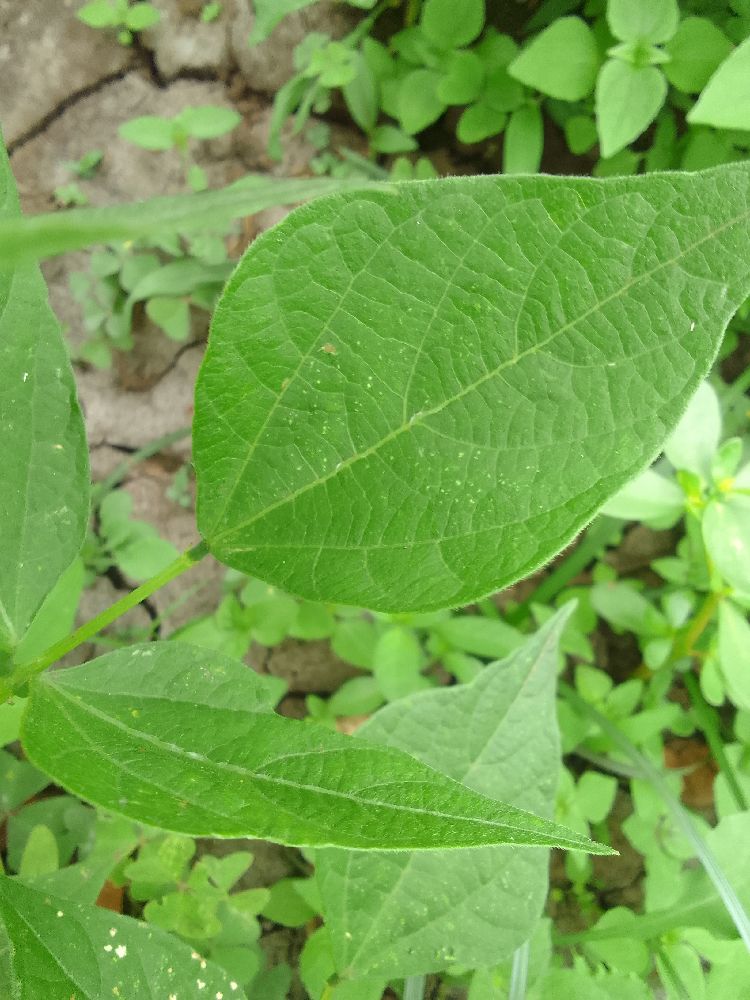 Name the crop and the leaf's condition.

common bean, healthy
